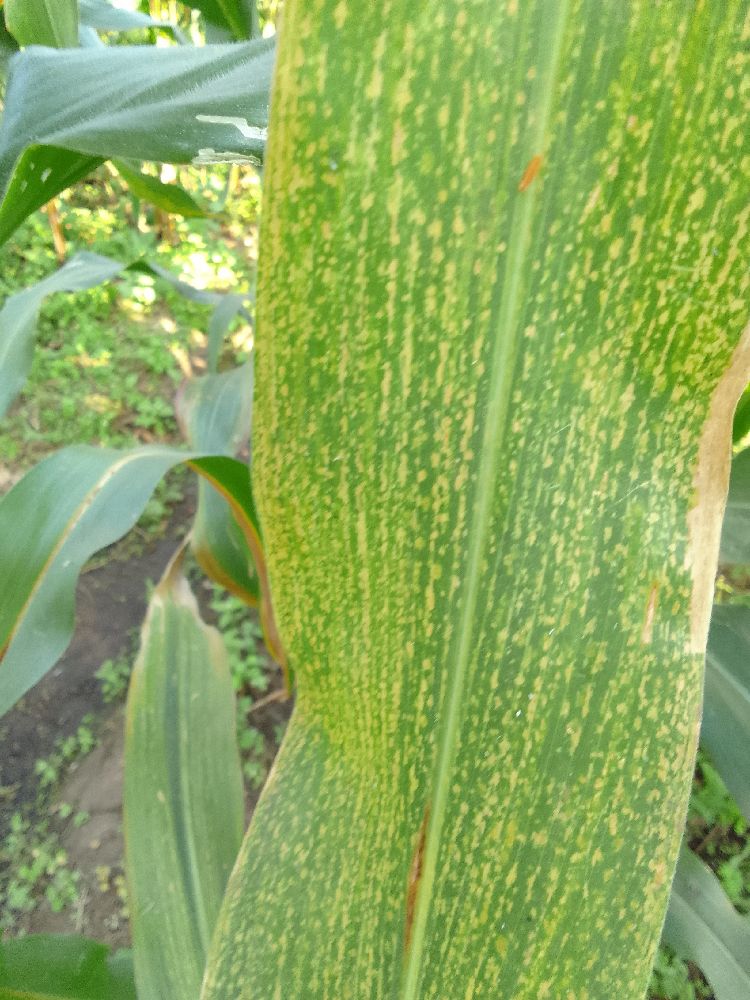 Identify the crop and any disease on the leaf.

maize, maize lethal necrosis
